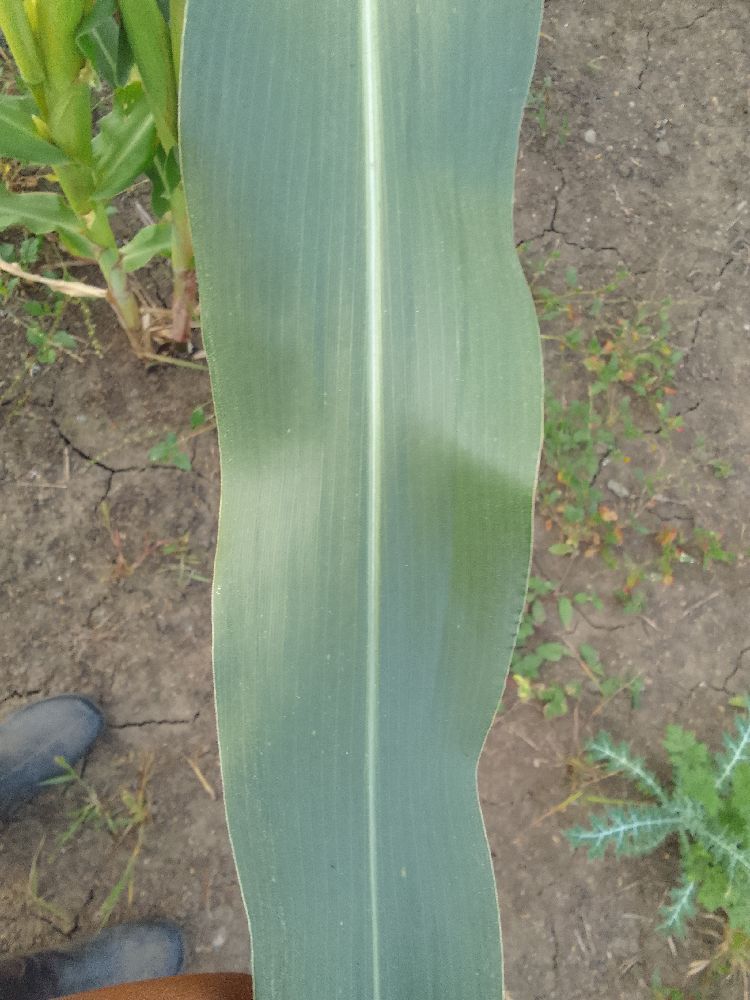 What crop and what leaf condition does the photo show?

maize, healthy
